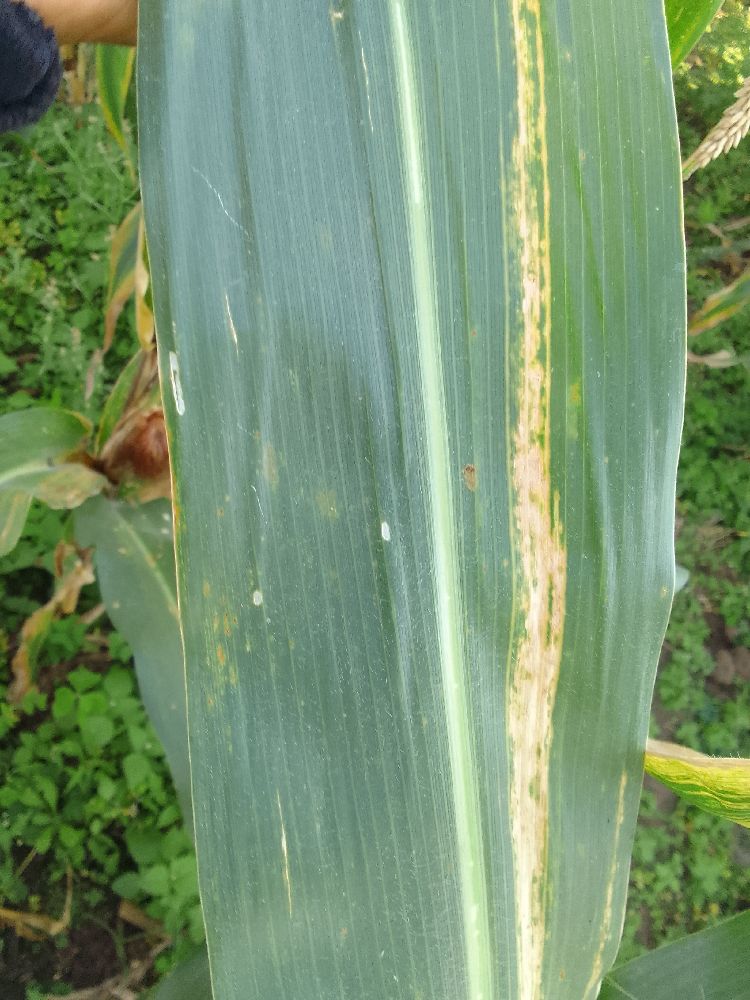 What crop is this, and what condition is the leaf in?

maize, maize lethal necrosis
